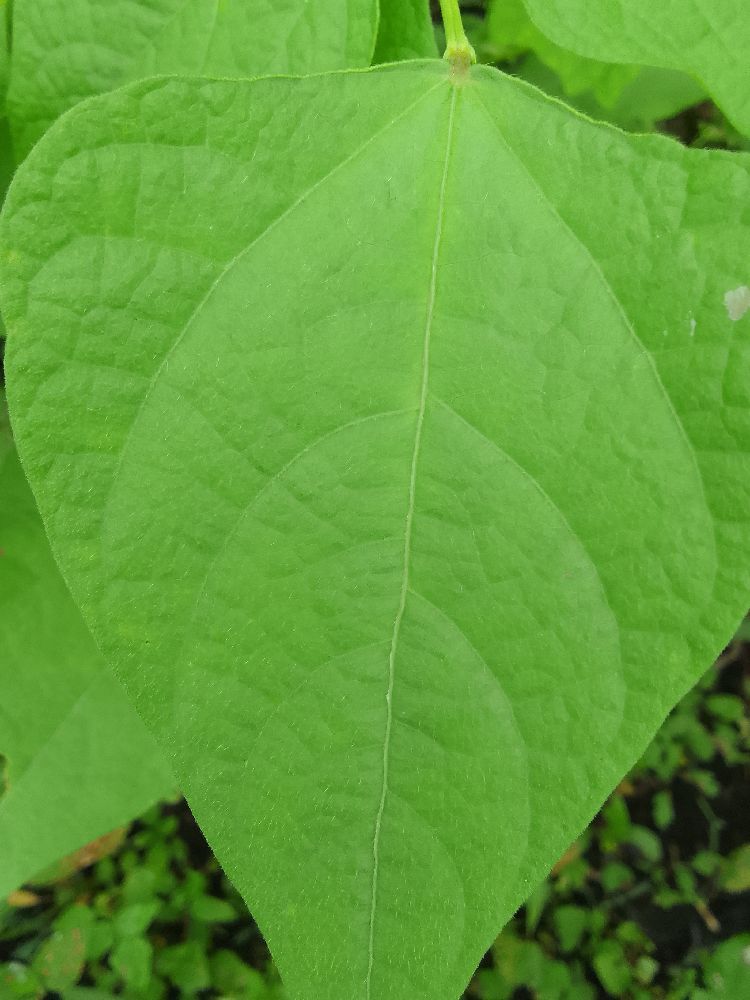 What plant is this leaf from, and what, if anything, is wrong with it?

common bean, healthy
